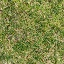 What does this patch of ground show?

grass
